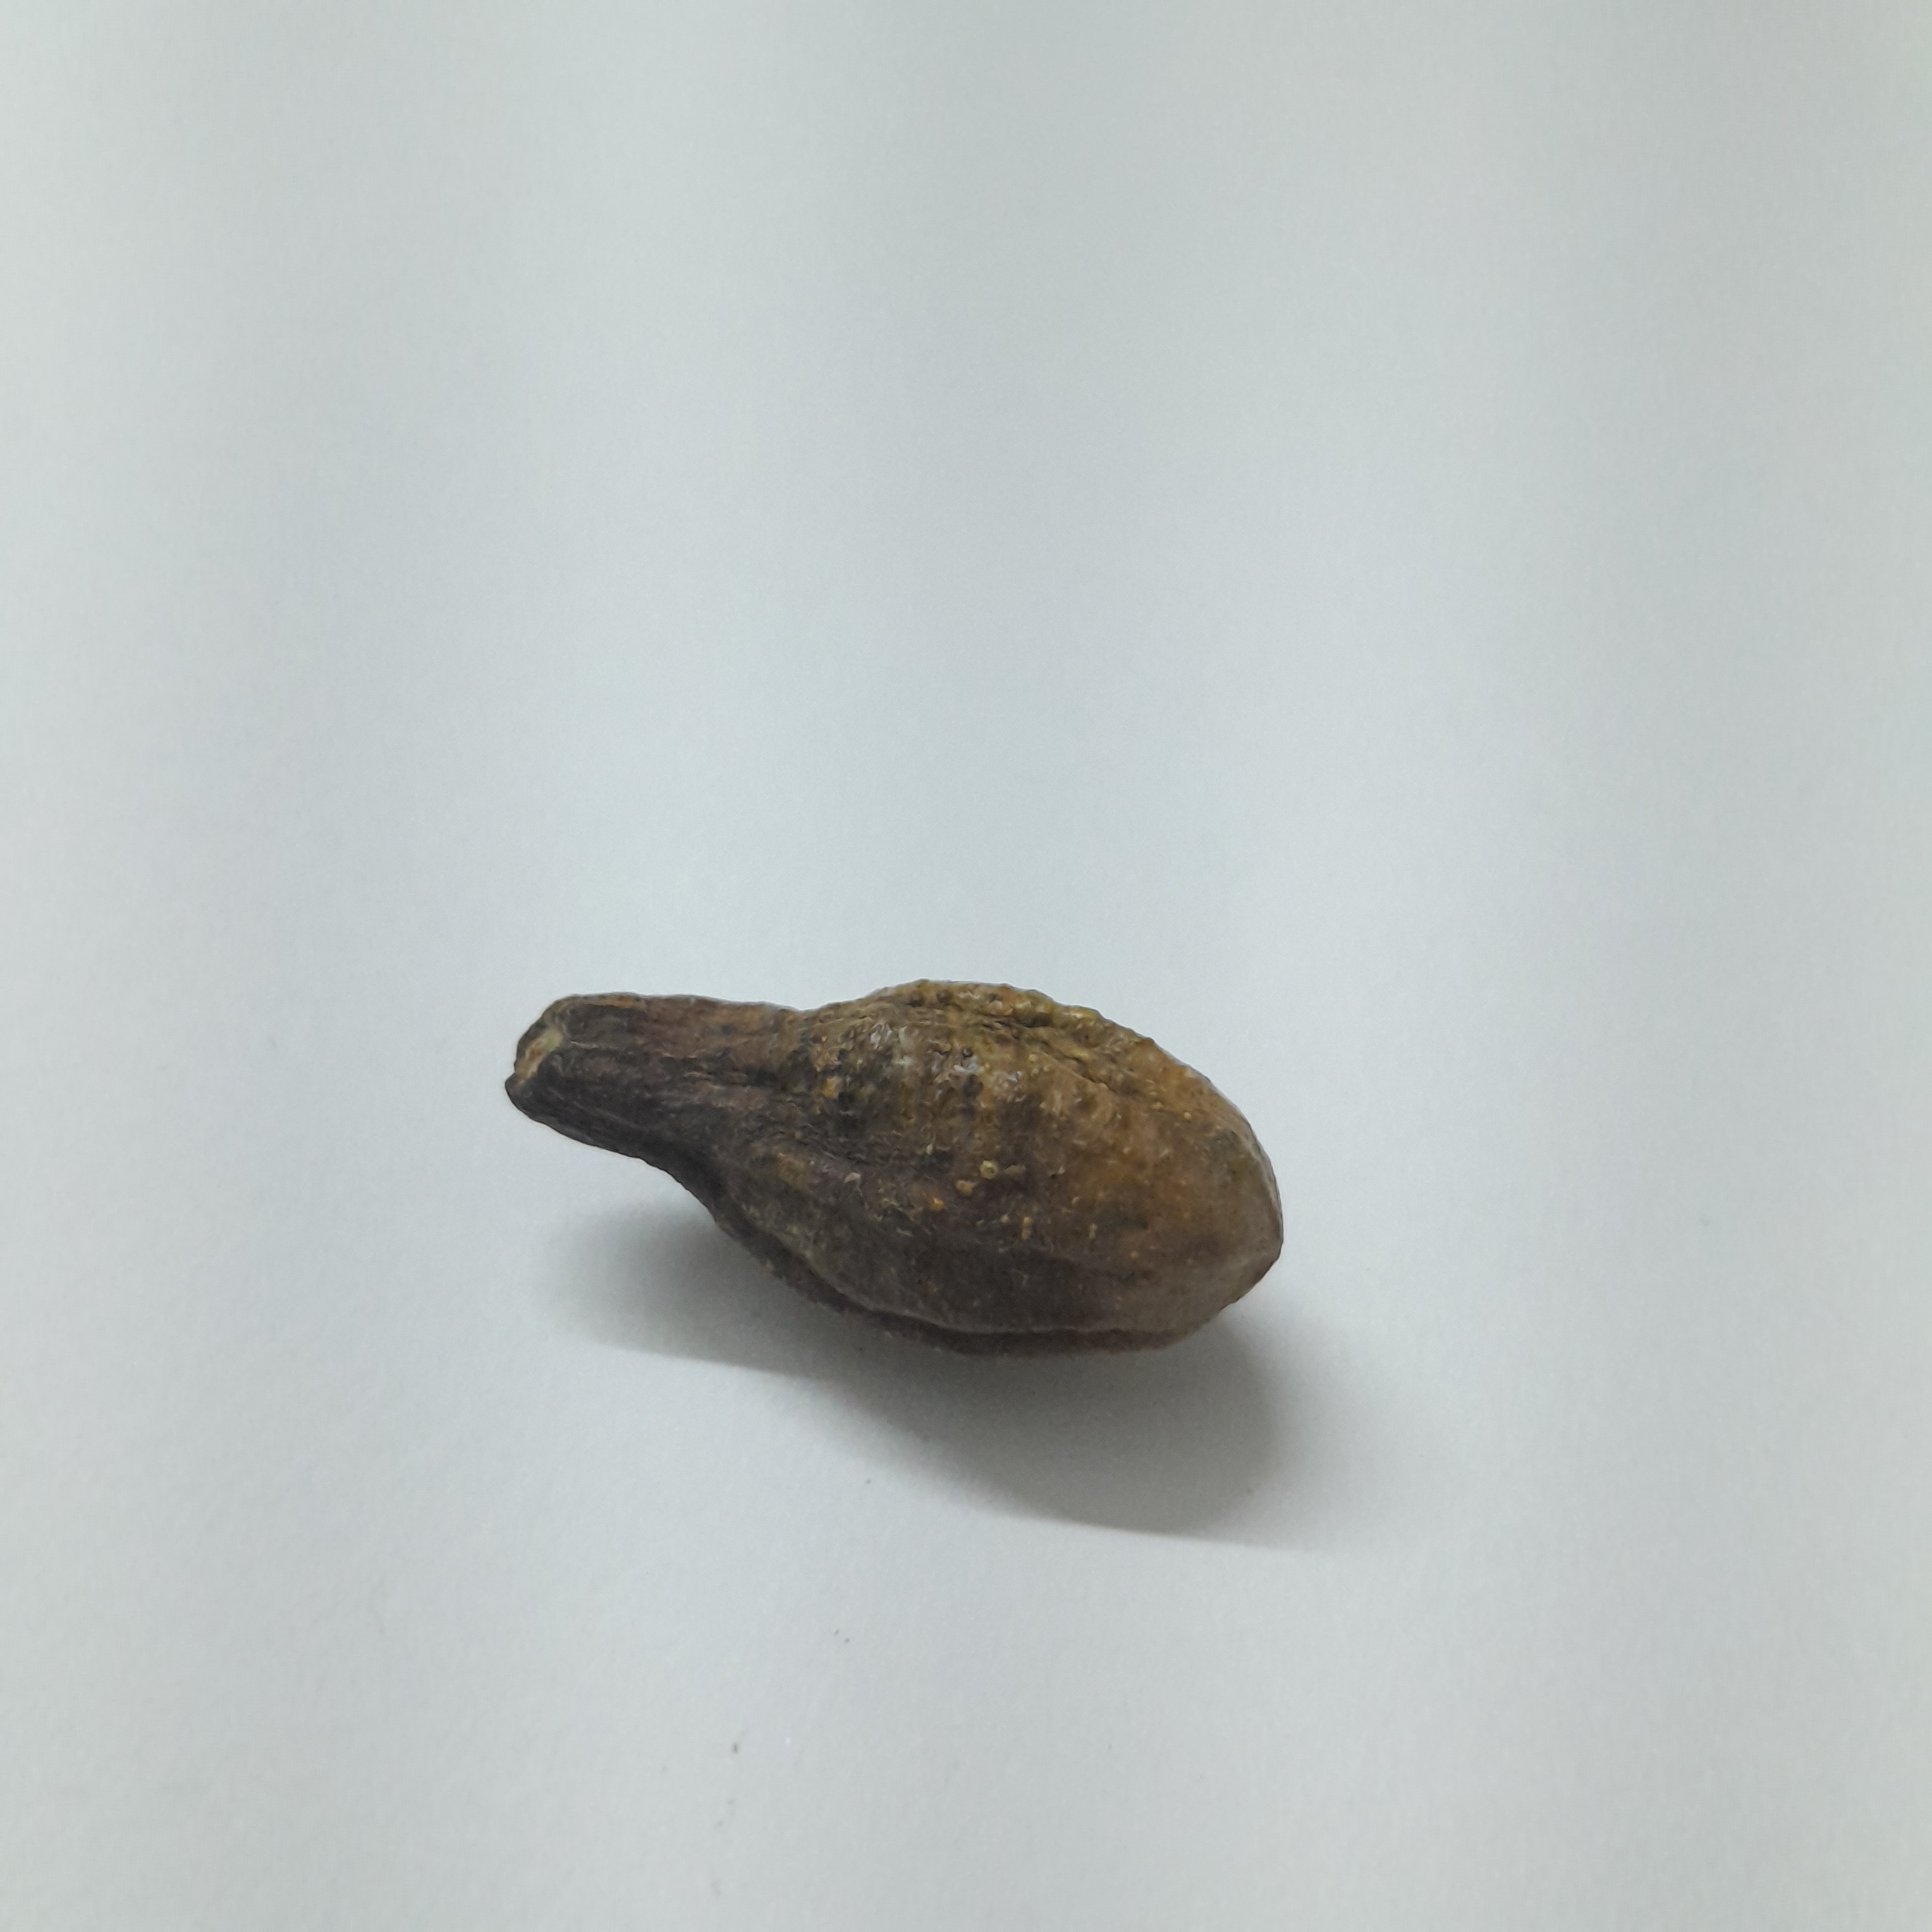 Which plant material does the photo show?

hirdaa
